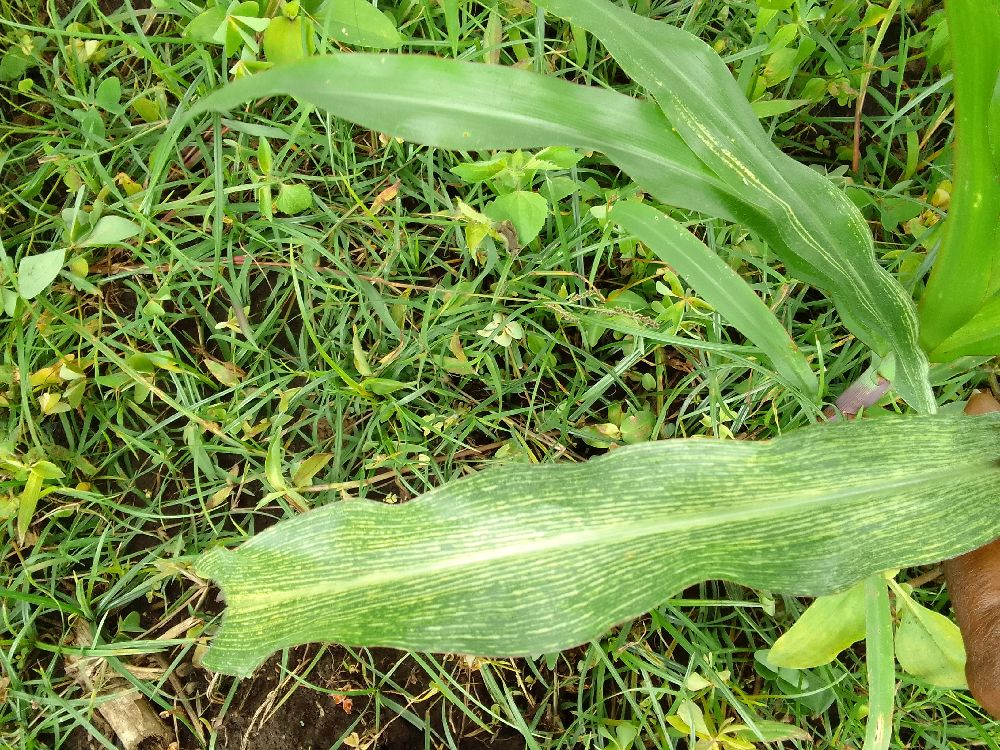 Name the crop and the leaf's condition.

maize, maize streak virus
